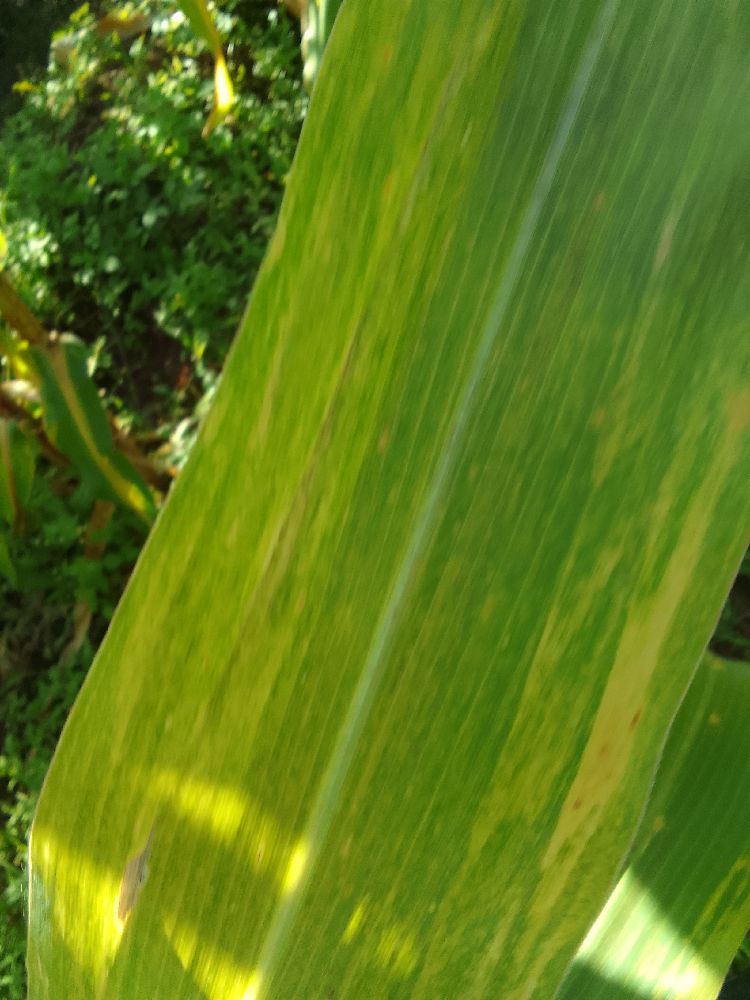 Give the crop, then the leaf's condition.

maize, maize lethal necrosis
